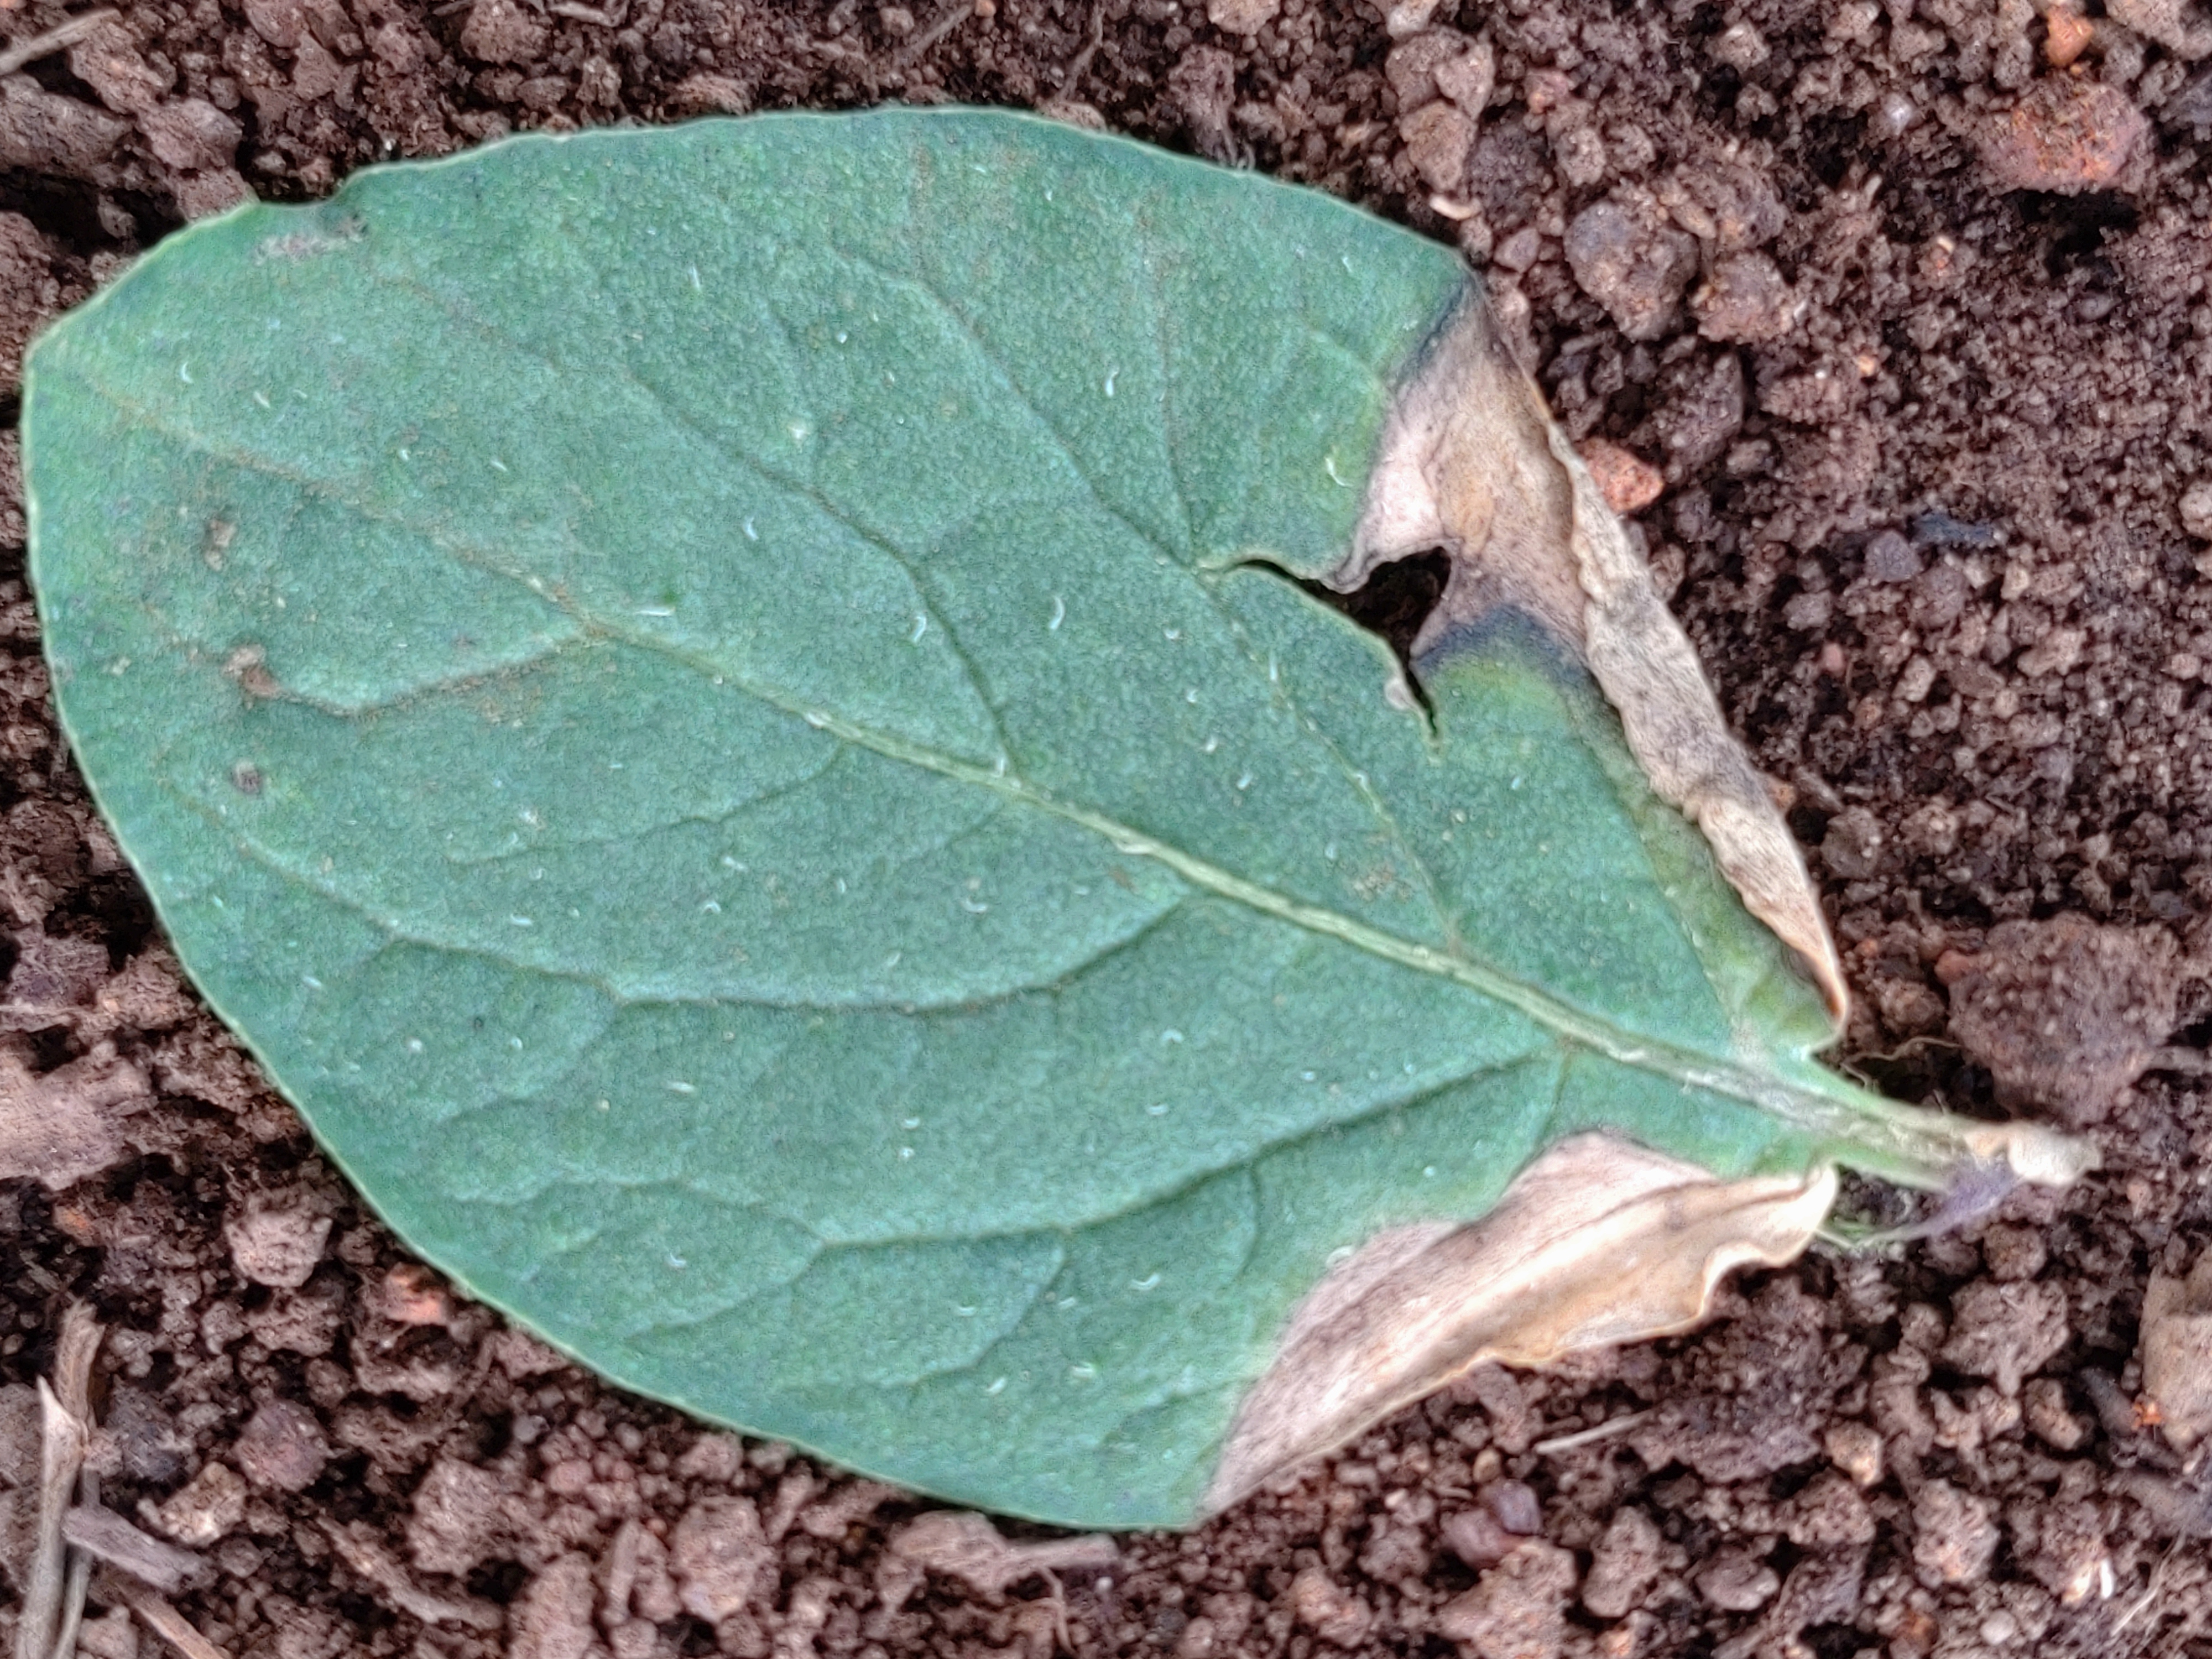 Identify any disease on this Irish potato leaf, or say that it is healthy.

early blight
